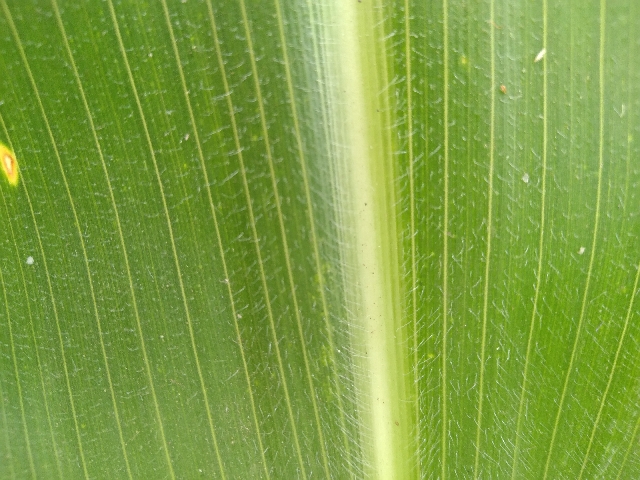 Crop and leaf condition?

maize, healthy
